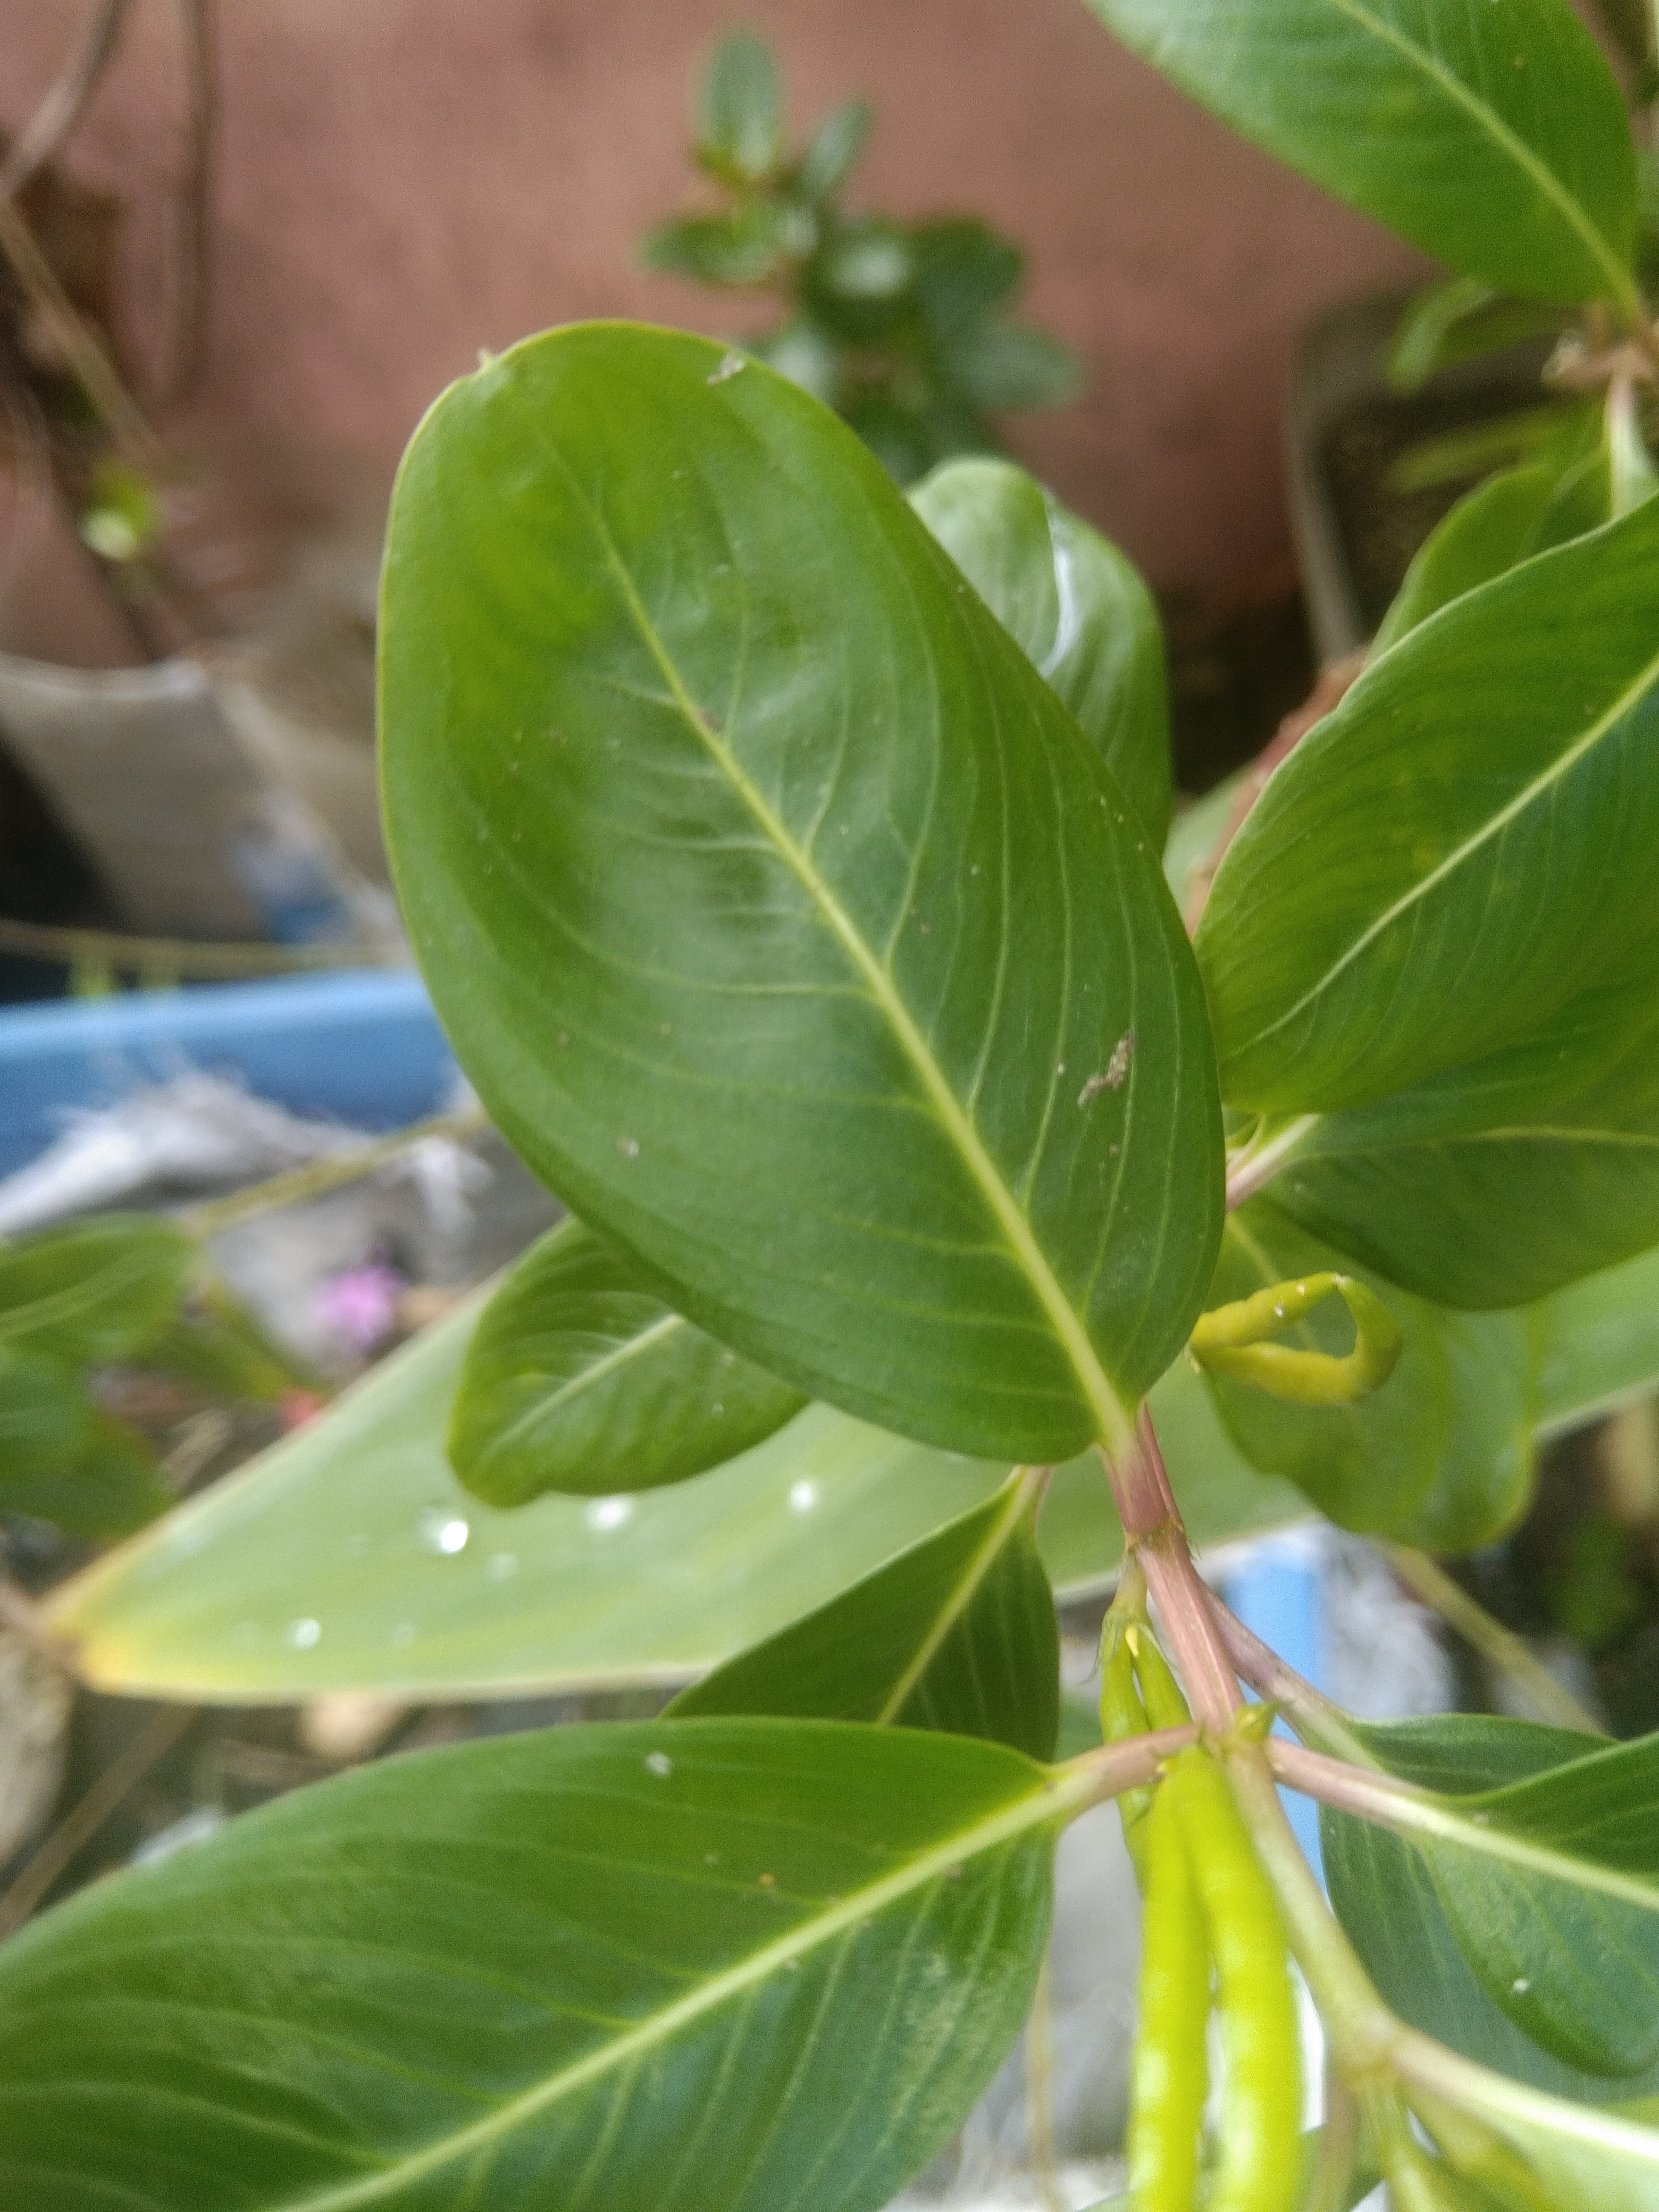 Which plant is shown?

rose periwinkle
